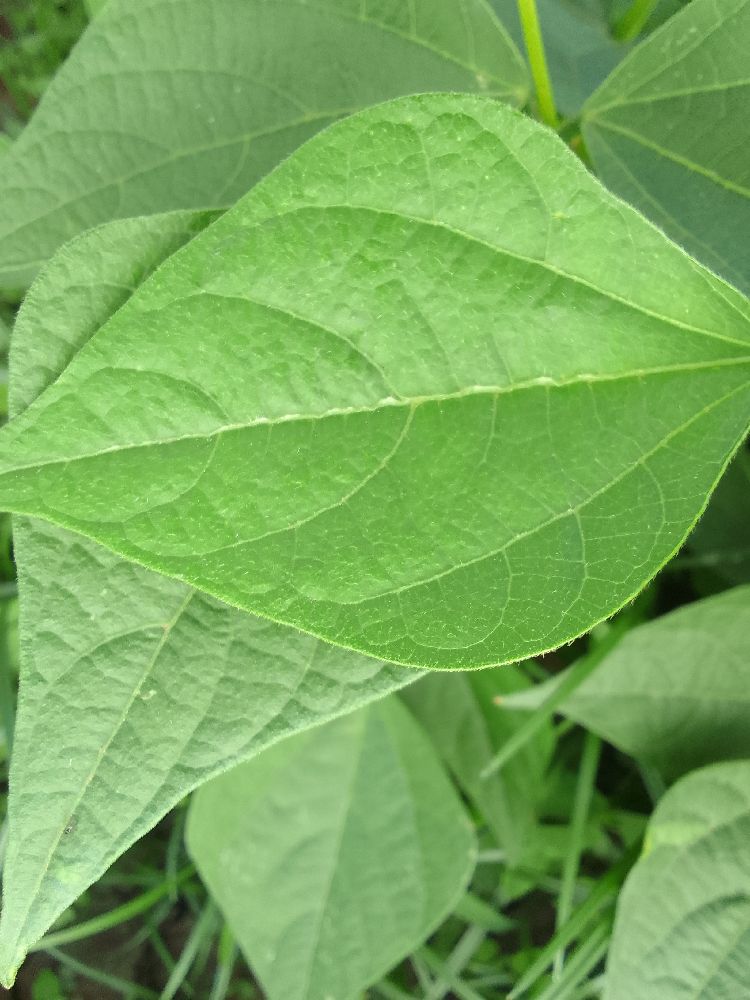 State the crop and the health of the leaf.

common bean, healthy
